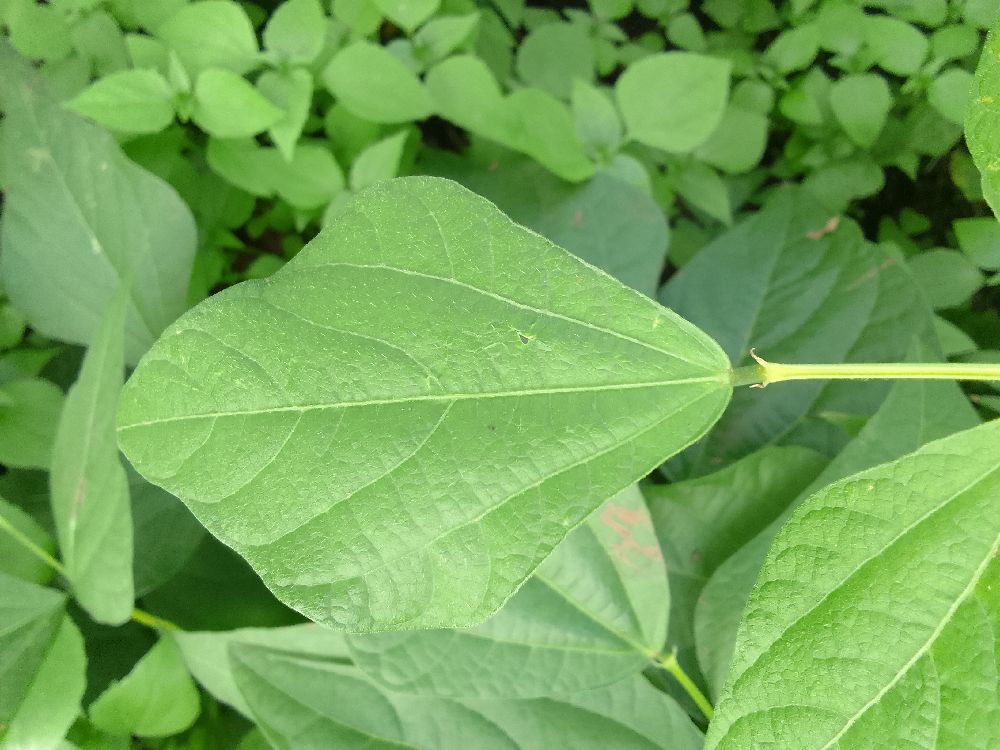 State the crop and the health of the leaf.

common bean, healthy
